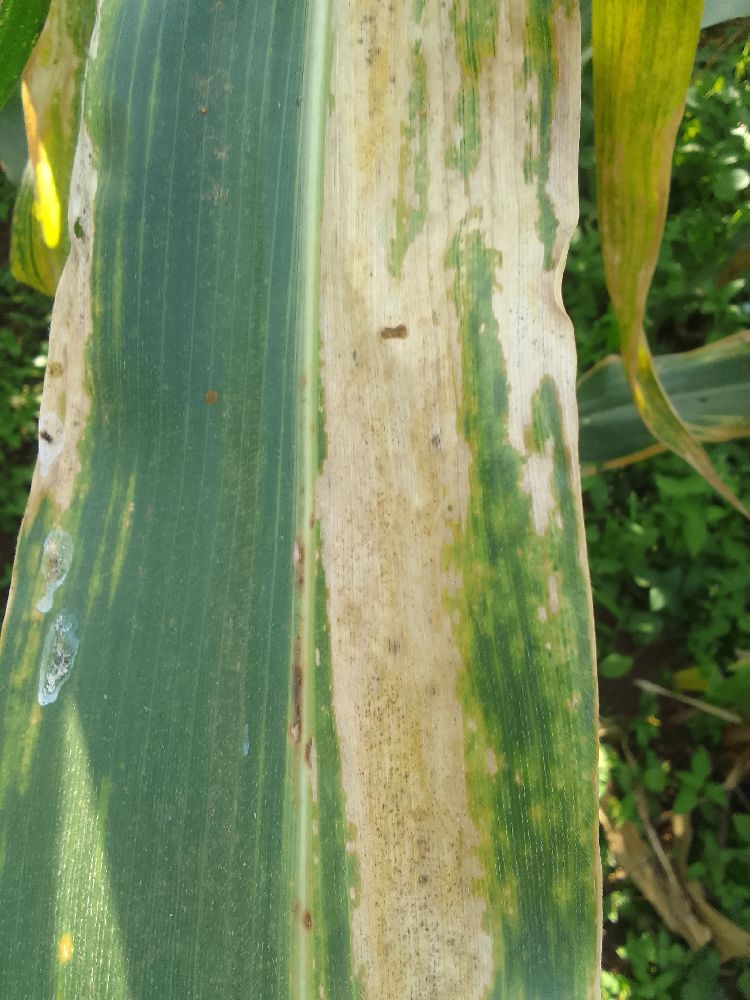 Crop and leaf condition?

maize, maize lethal necrosis
